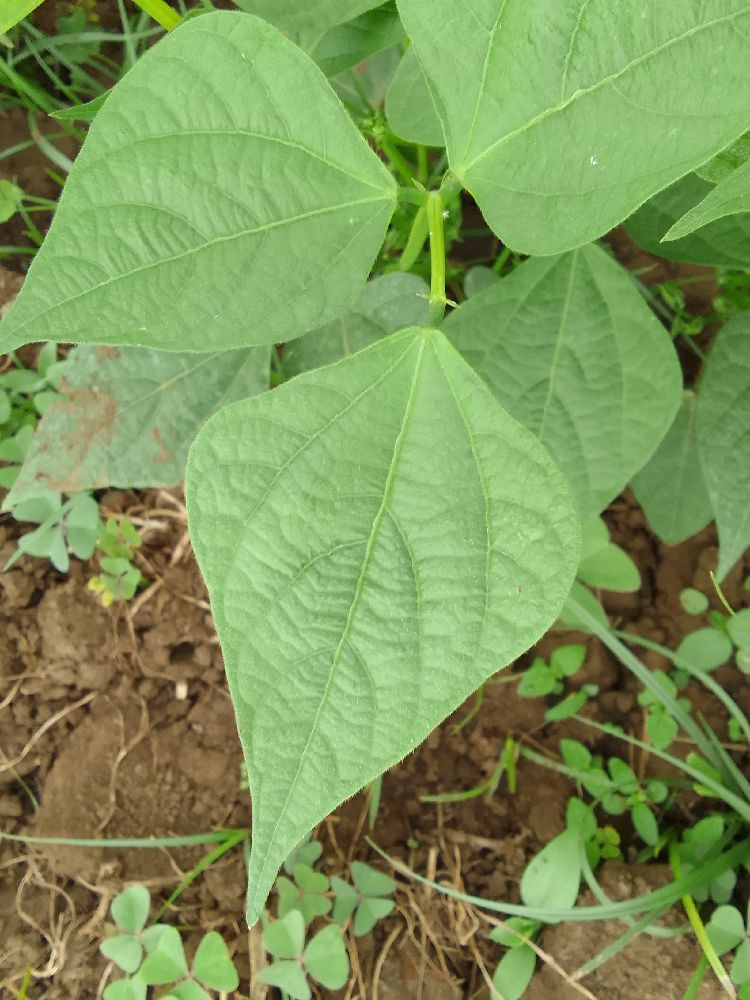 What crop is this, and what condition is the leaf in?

common bean, healthy
